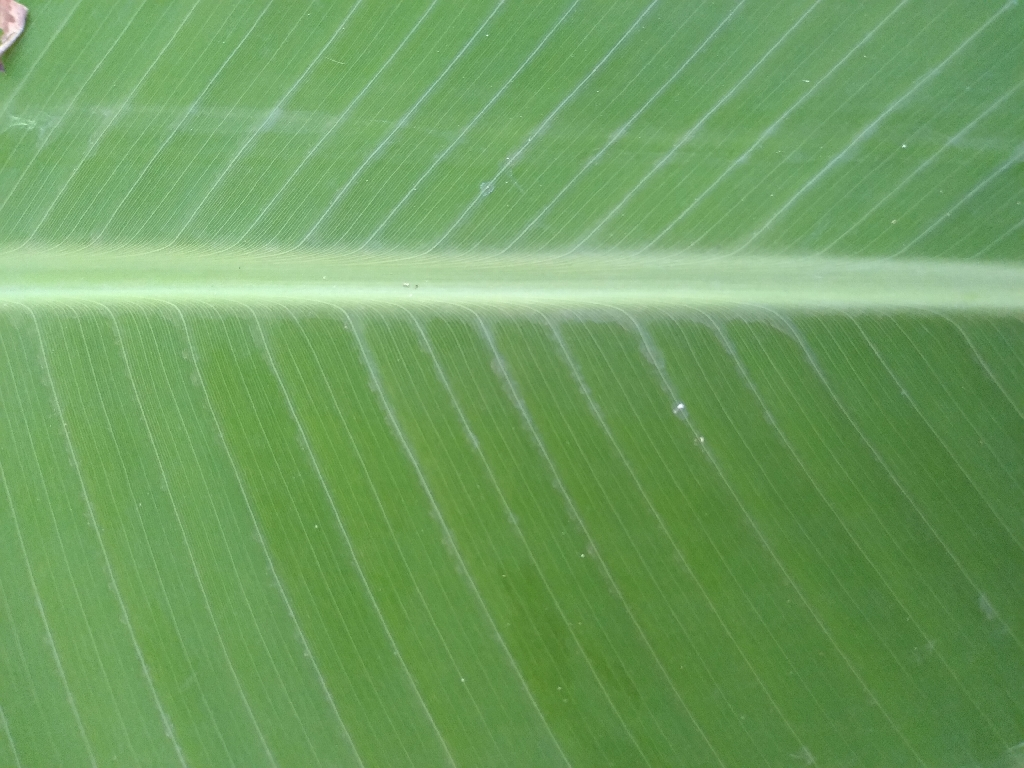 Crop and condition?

banana, healthy
